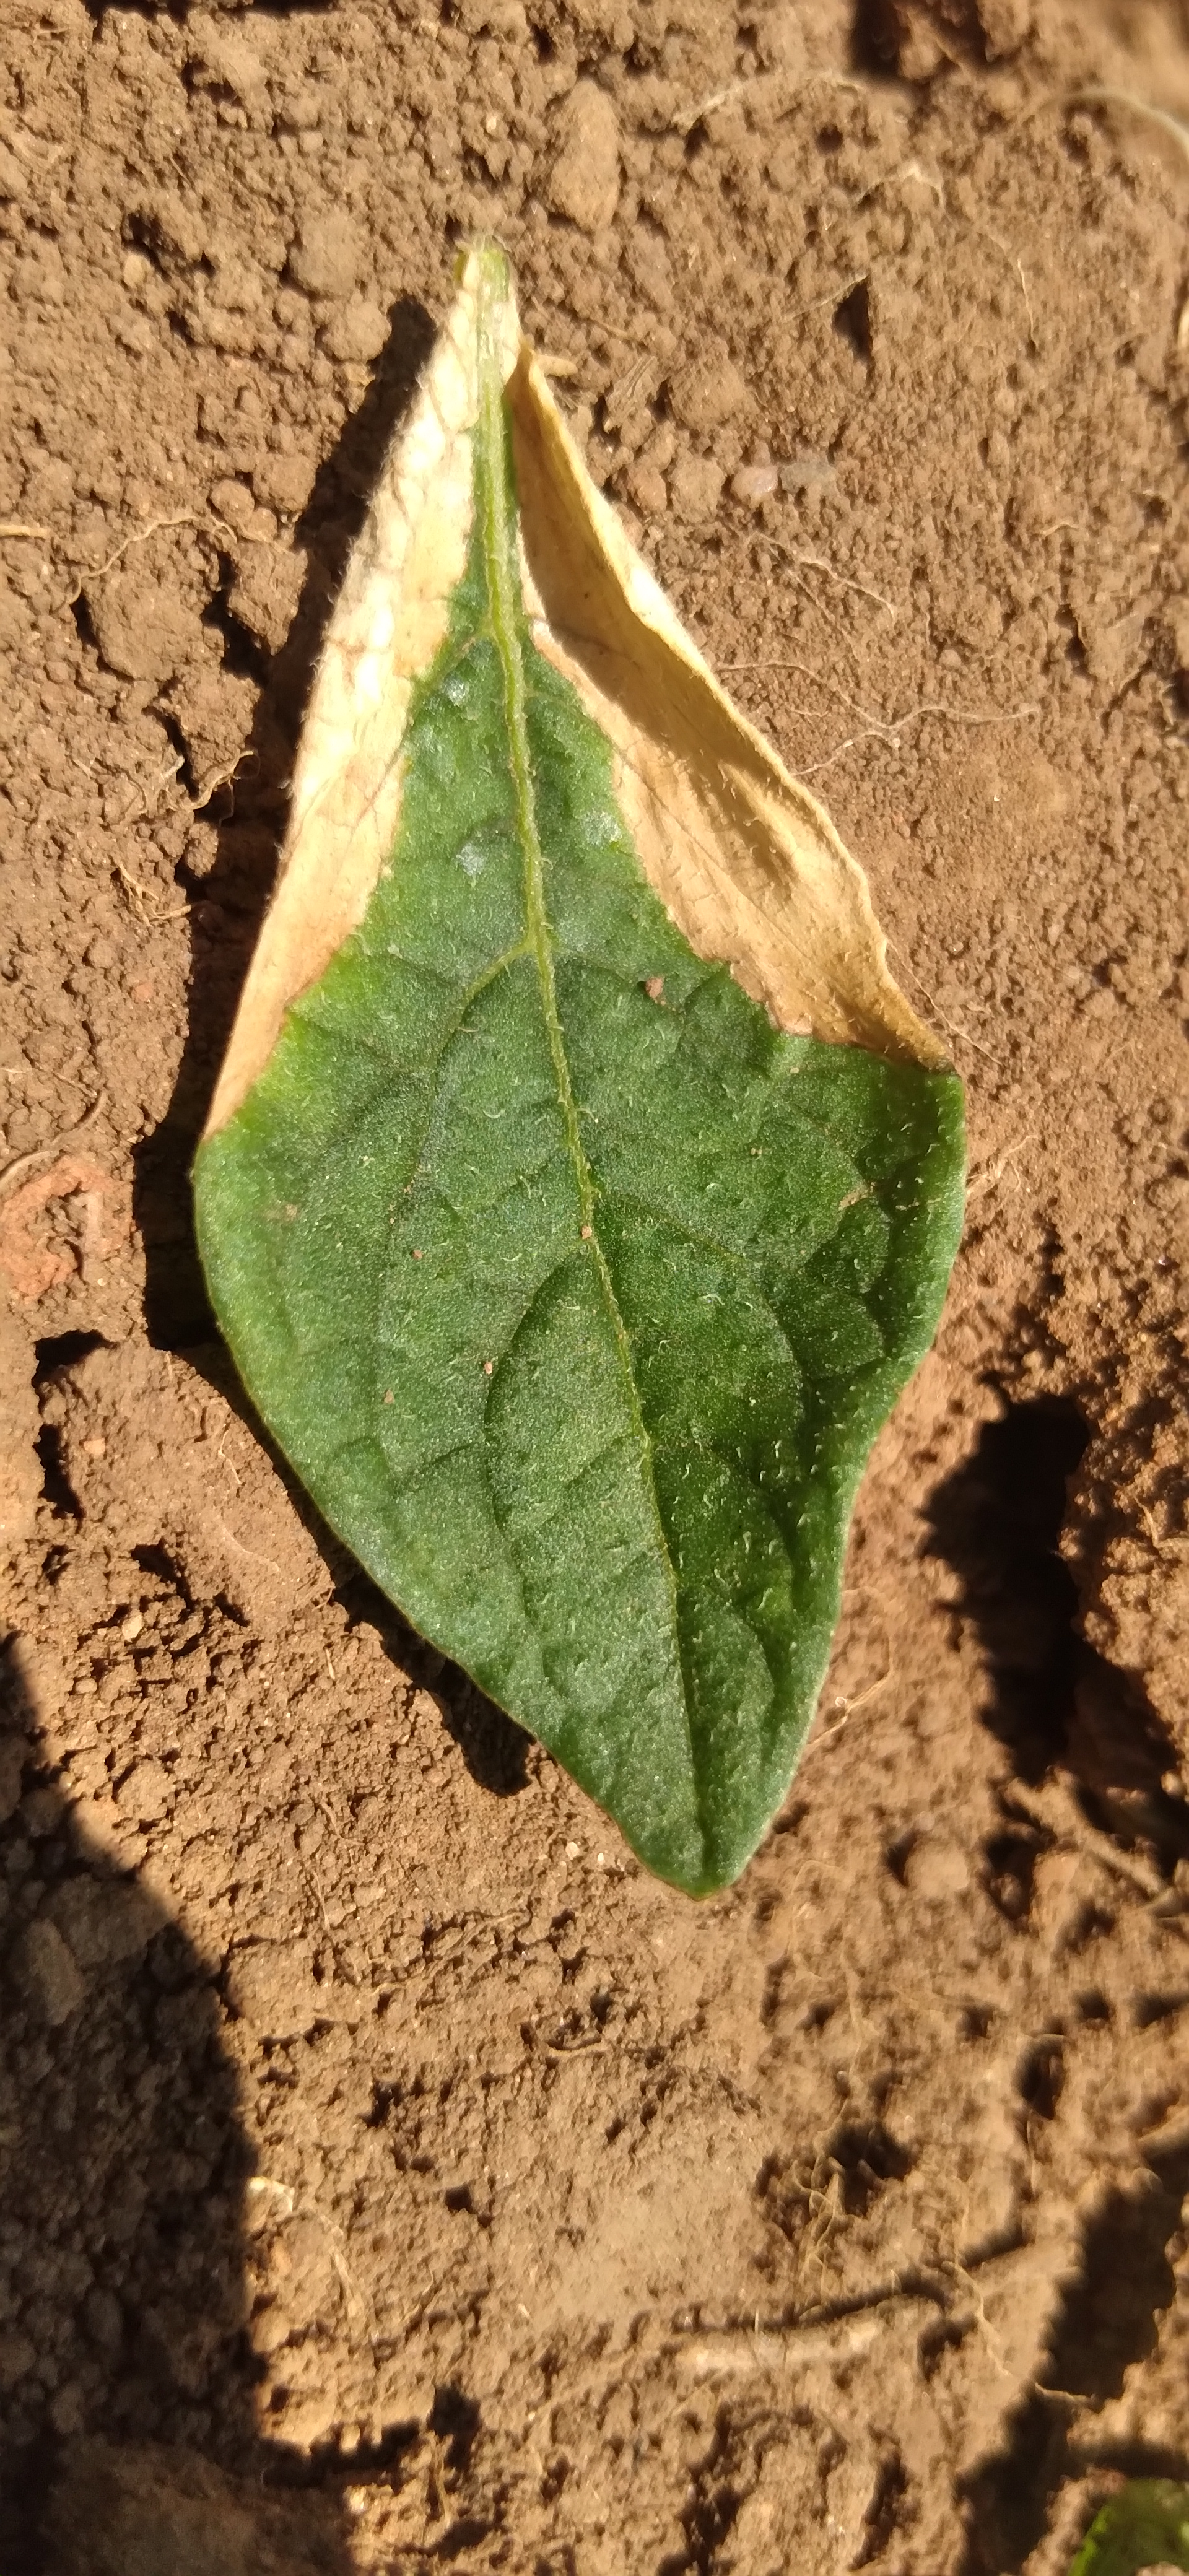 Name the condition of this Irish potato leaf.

early blight
